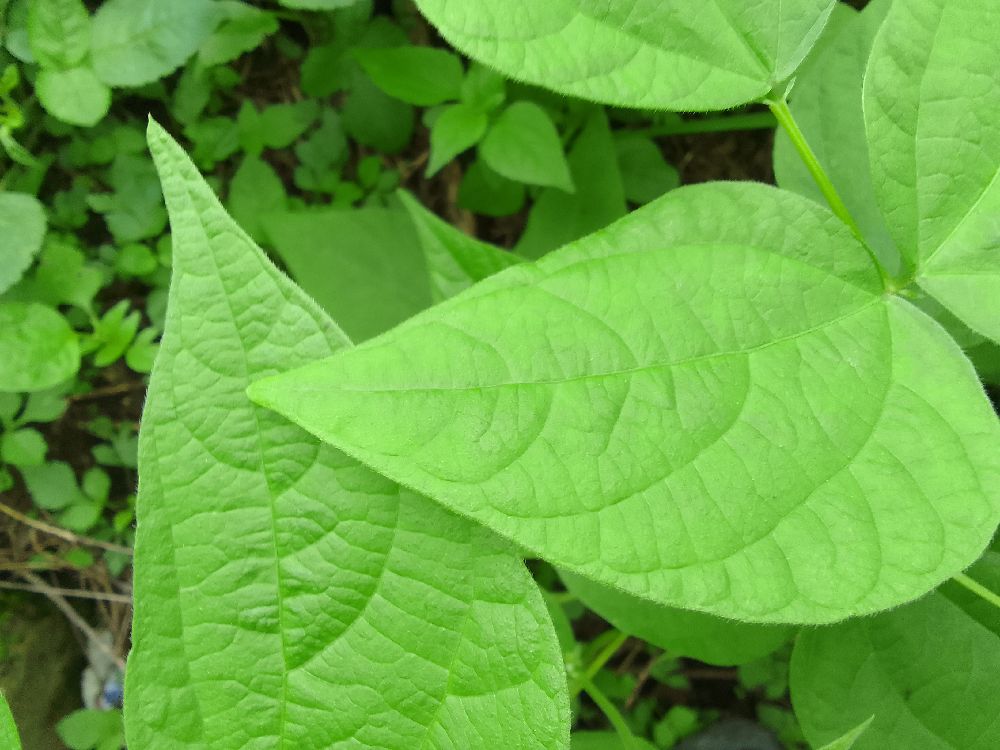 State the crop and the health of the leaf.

common bean, healthy
